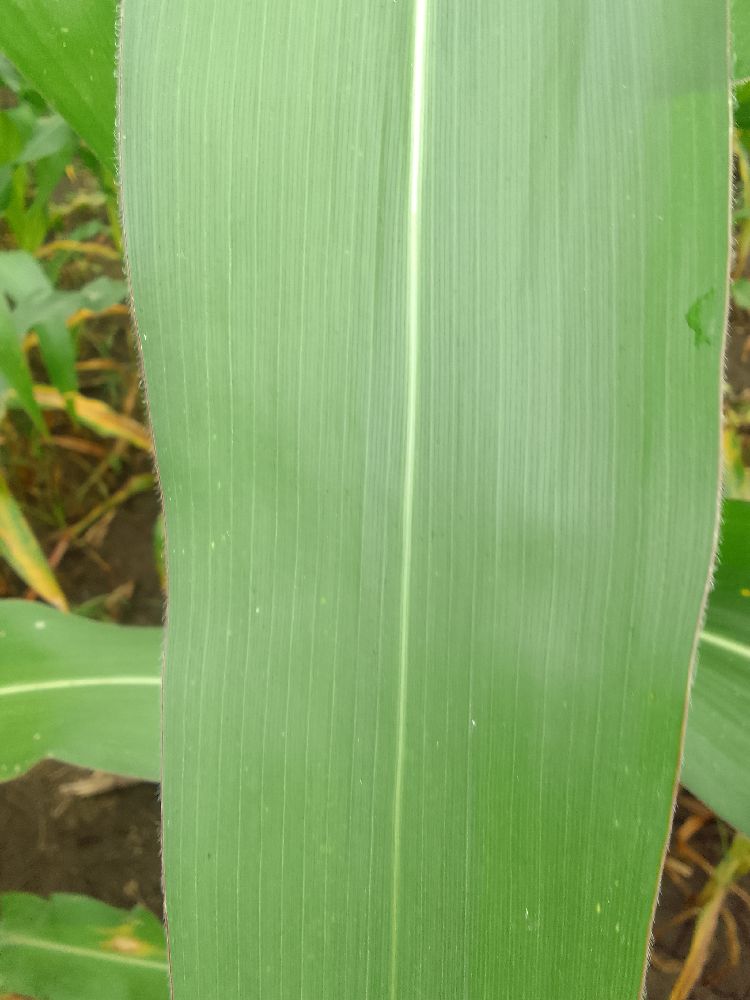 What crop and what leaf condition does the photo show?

maize, healthy
